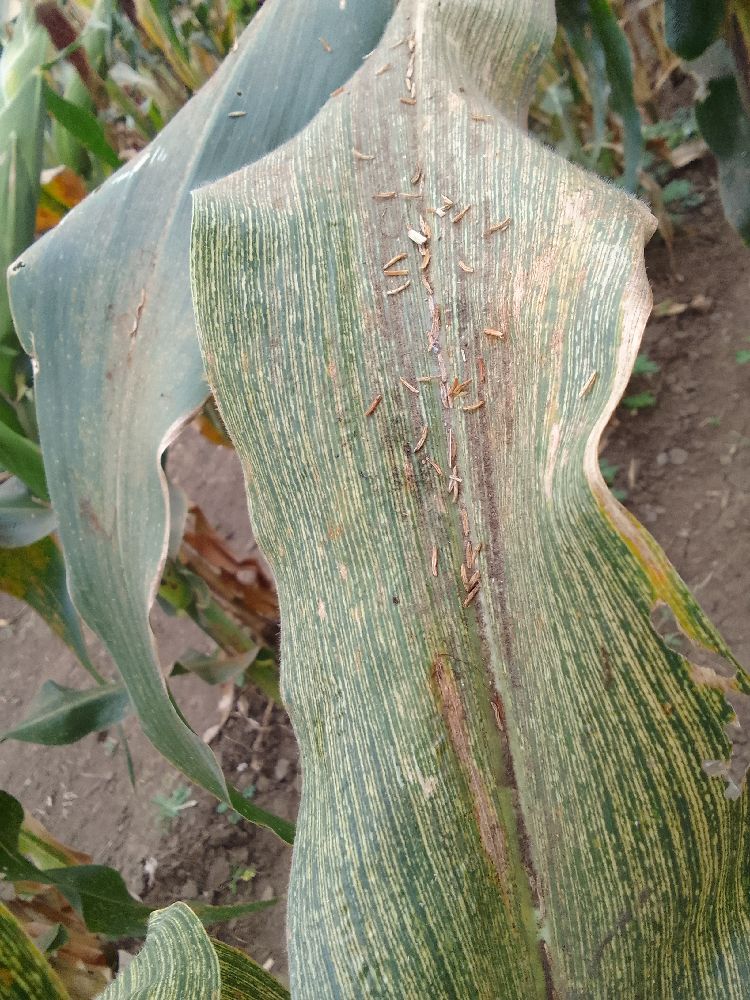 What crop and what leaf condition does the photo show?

maize, maize streak virus
